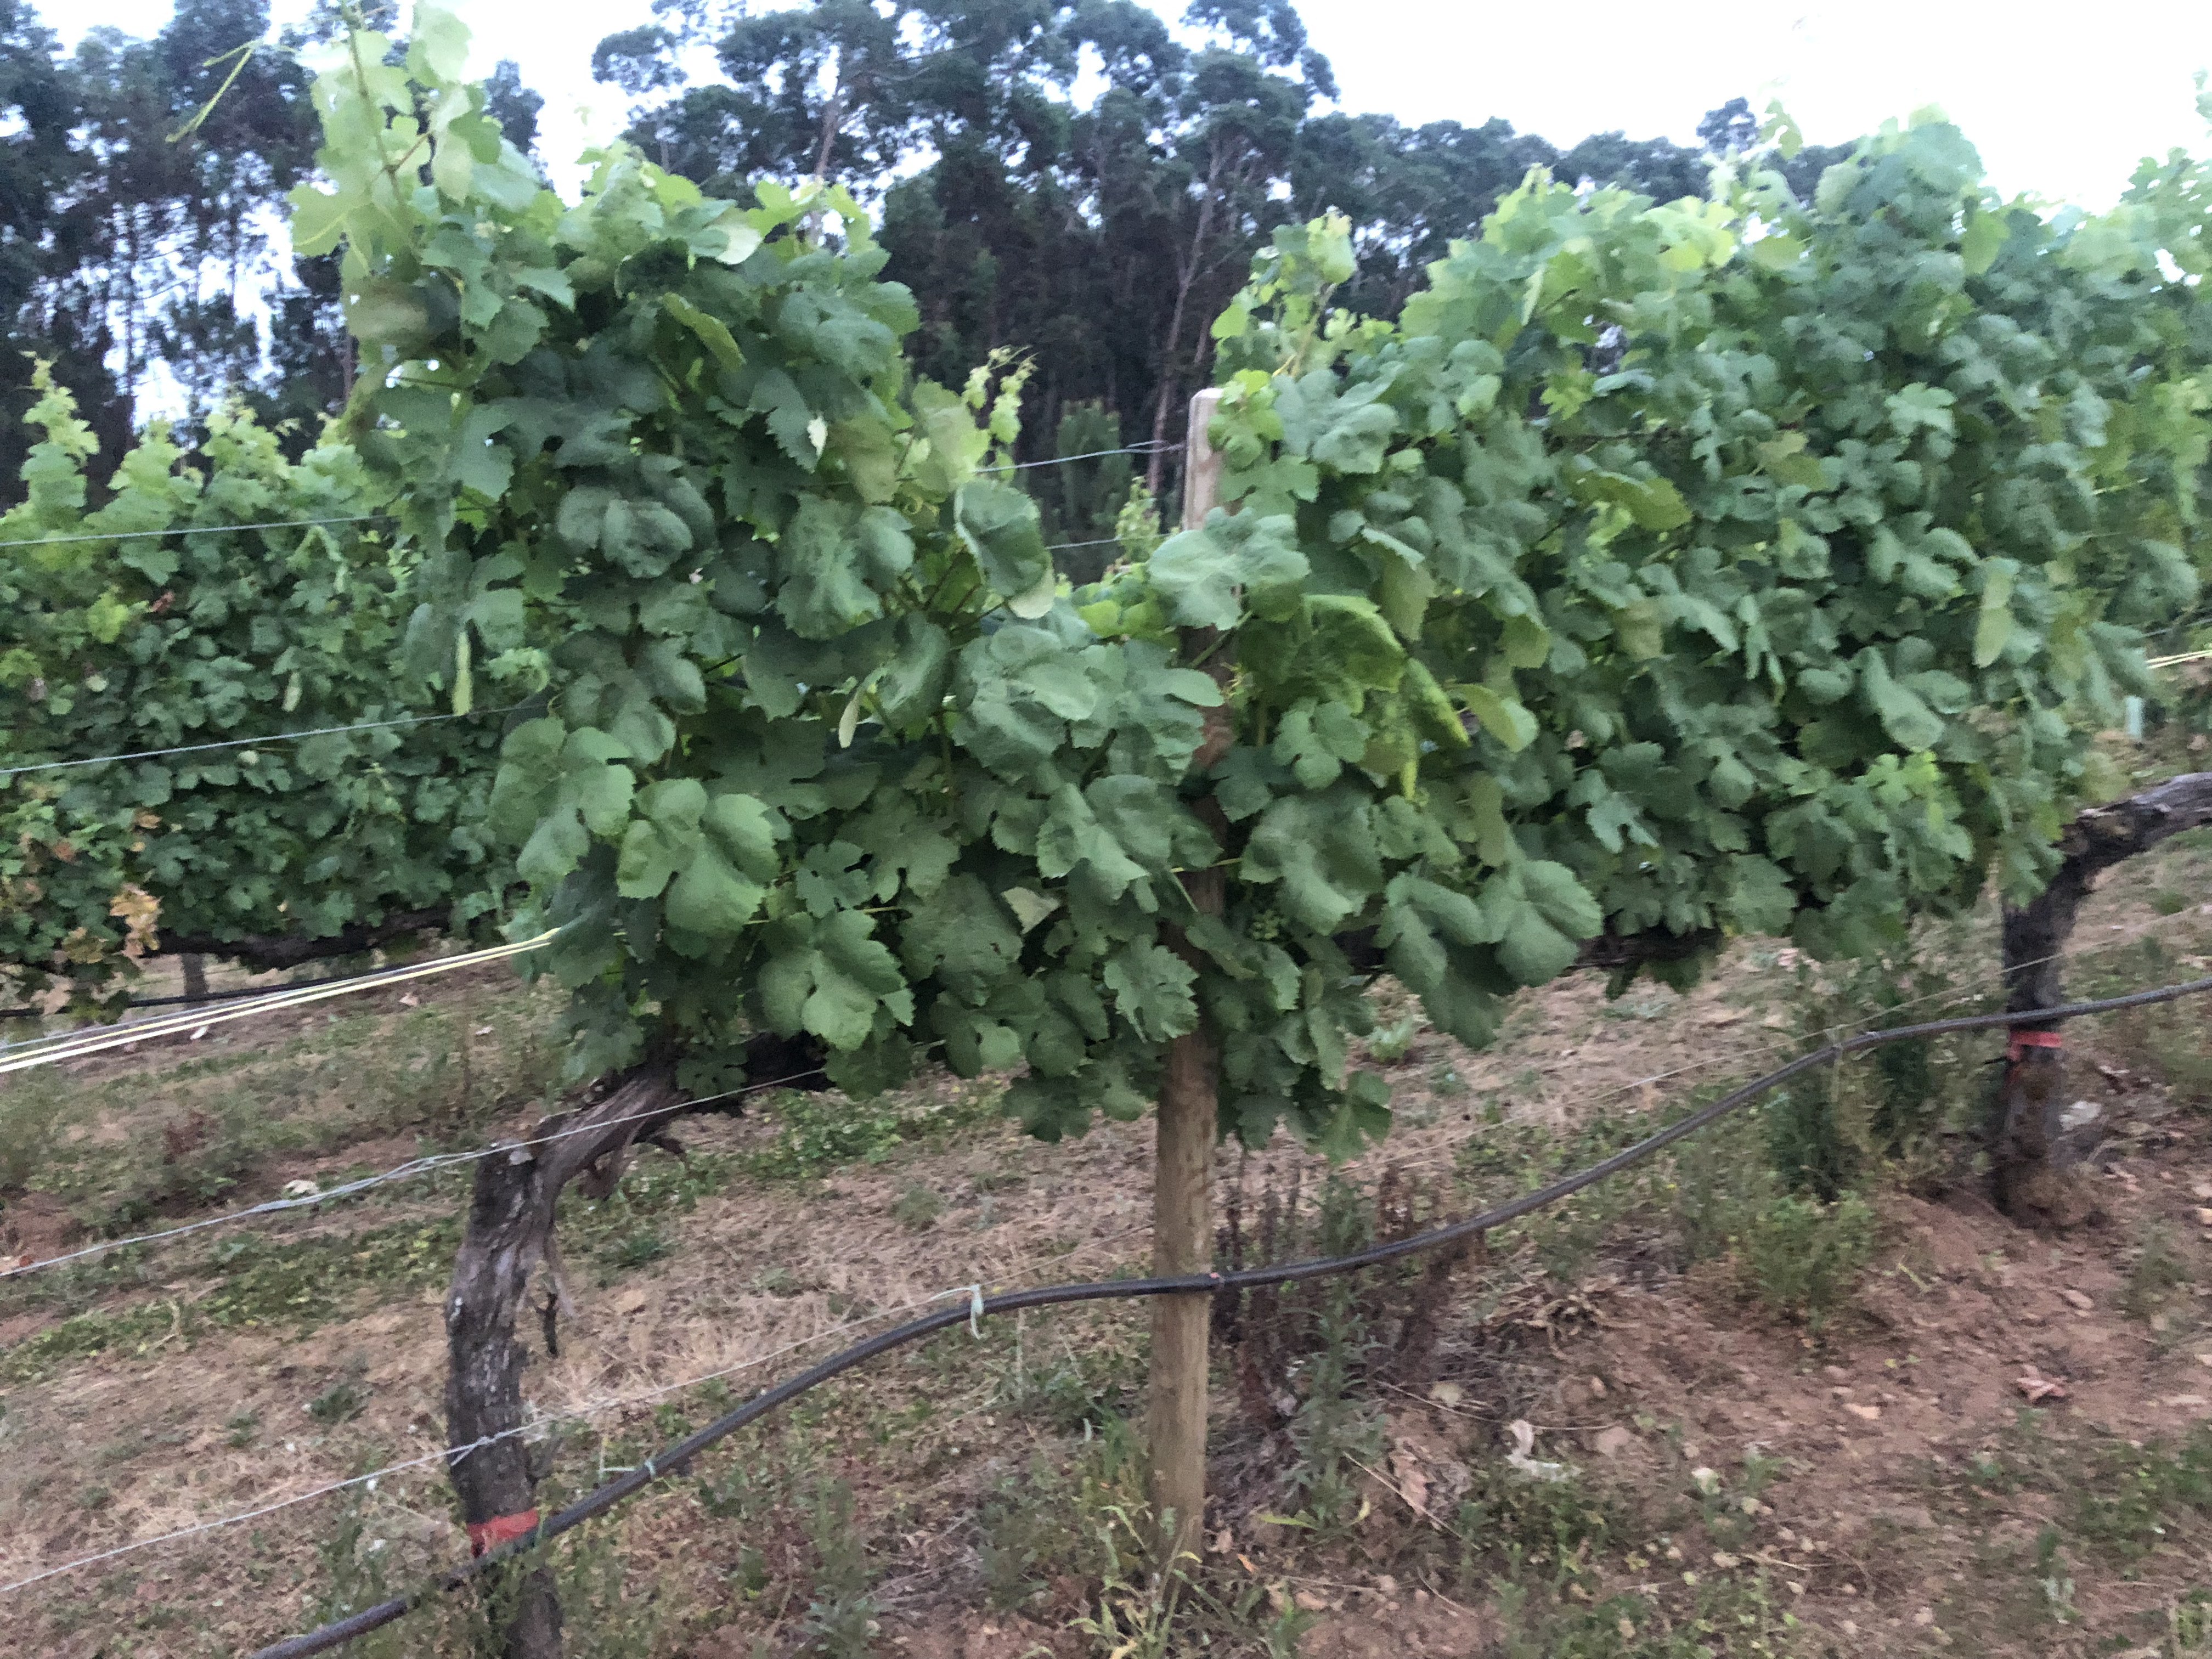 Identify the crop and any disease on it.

grapevine, not affected by esca disease
